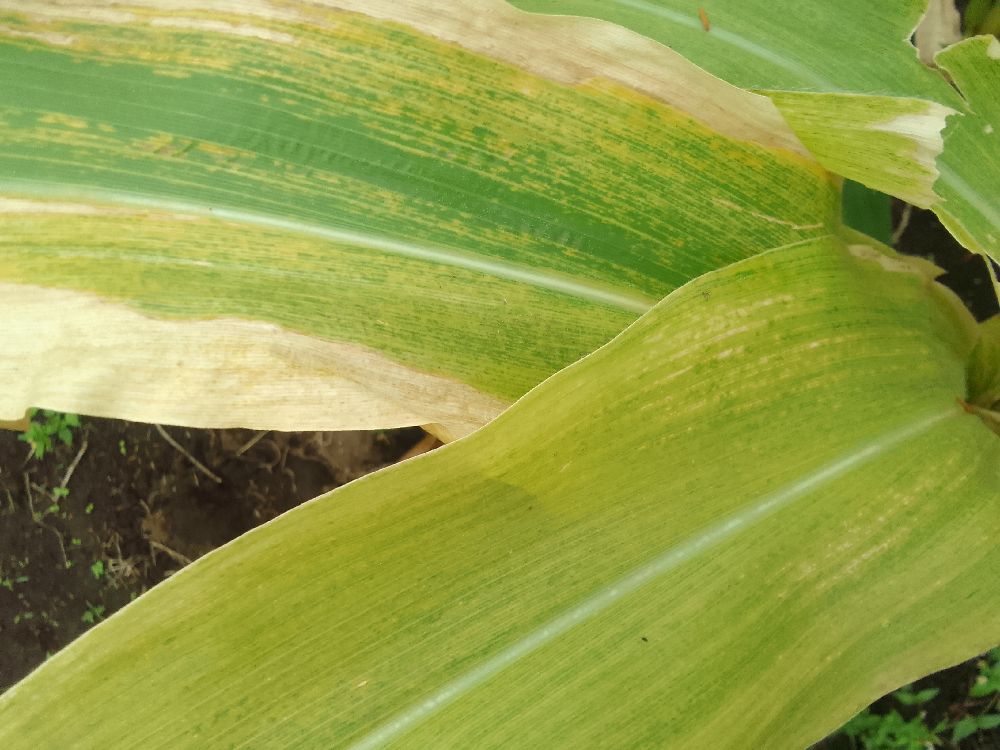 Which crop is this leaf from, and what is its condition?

maize, maize lethal necrosis
